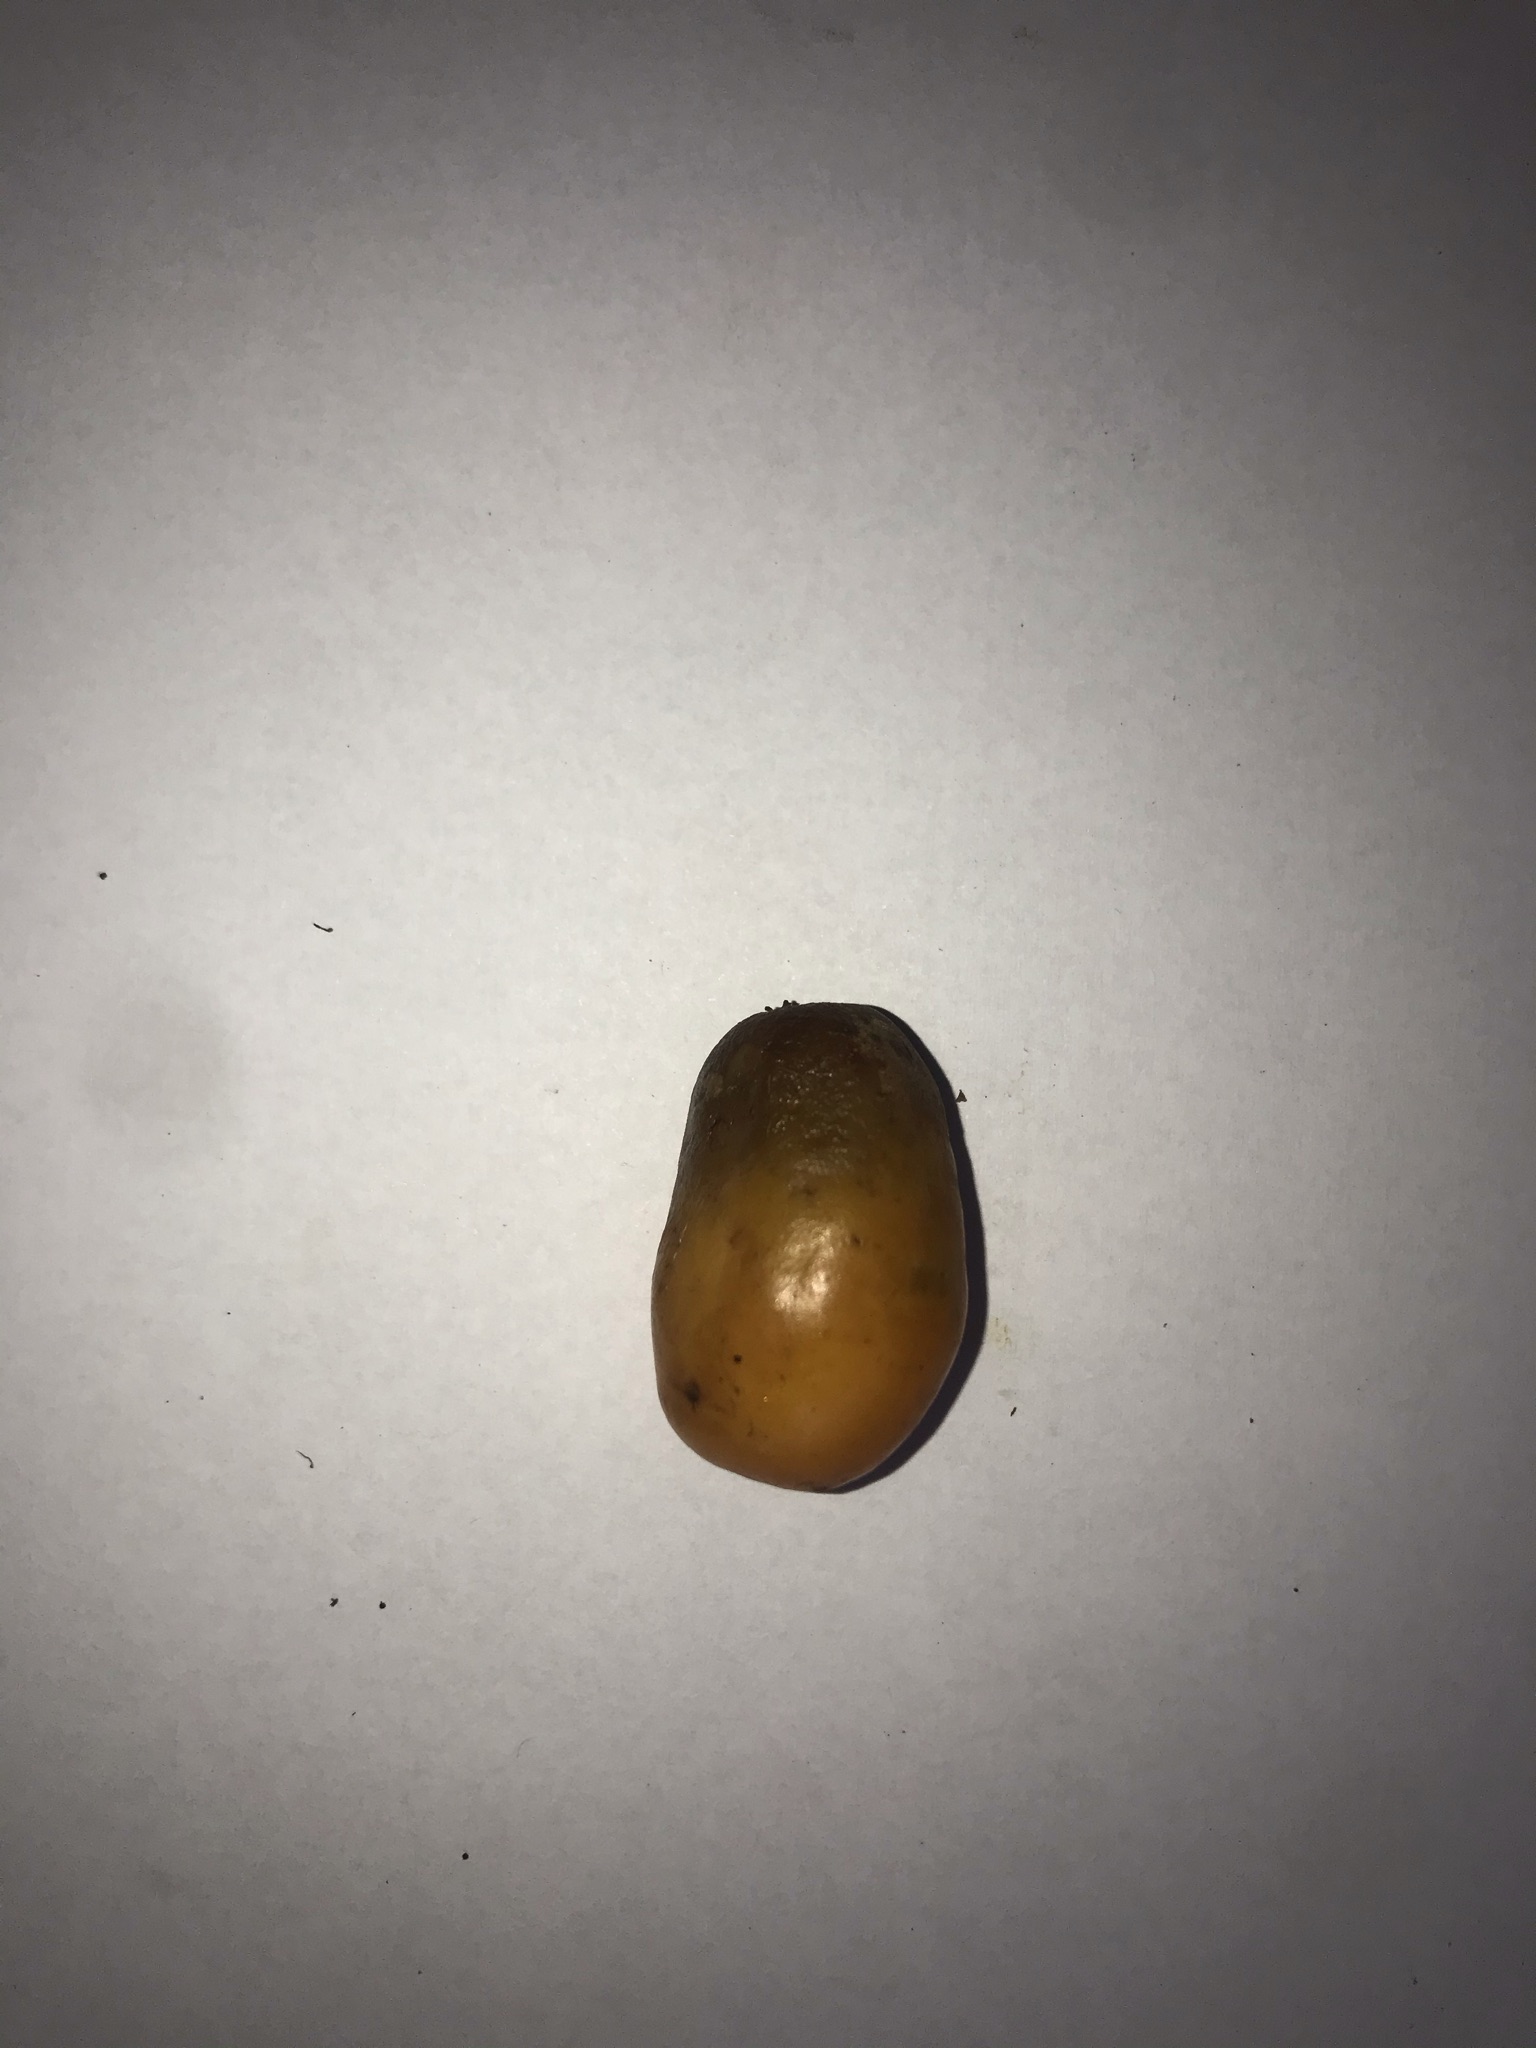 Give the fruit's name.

siriguela
